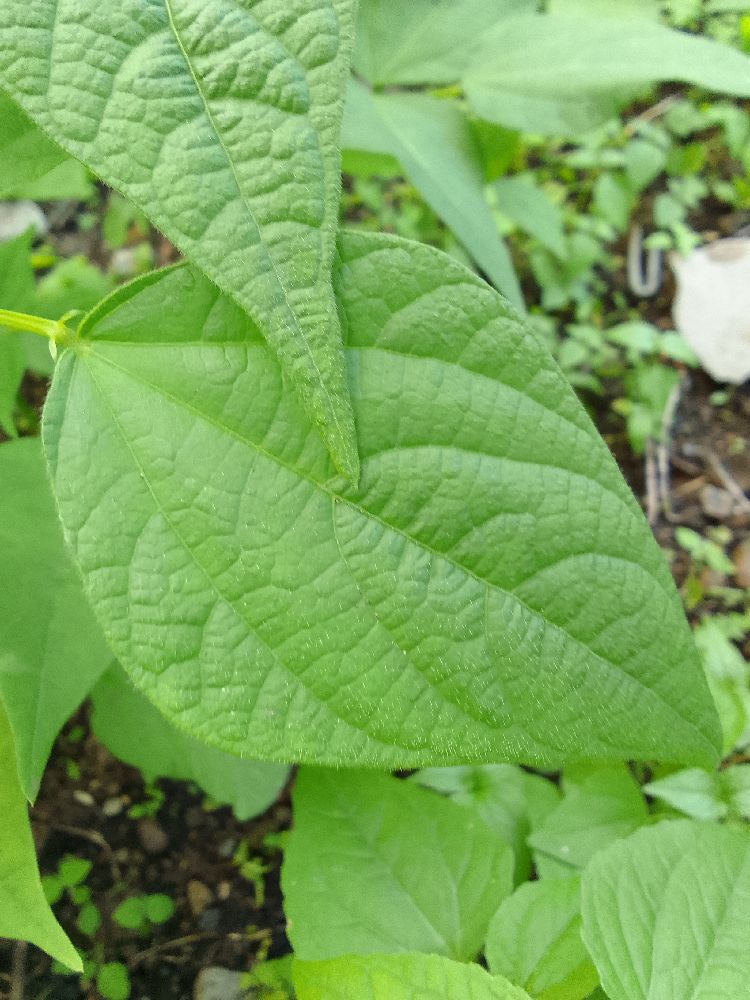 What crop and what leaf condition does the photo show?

common bean, healthy
